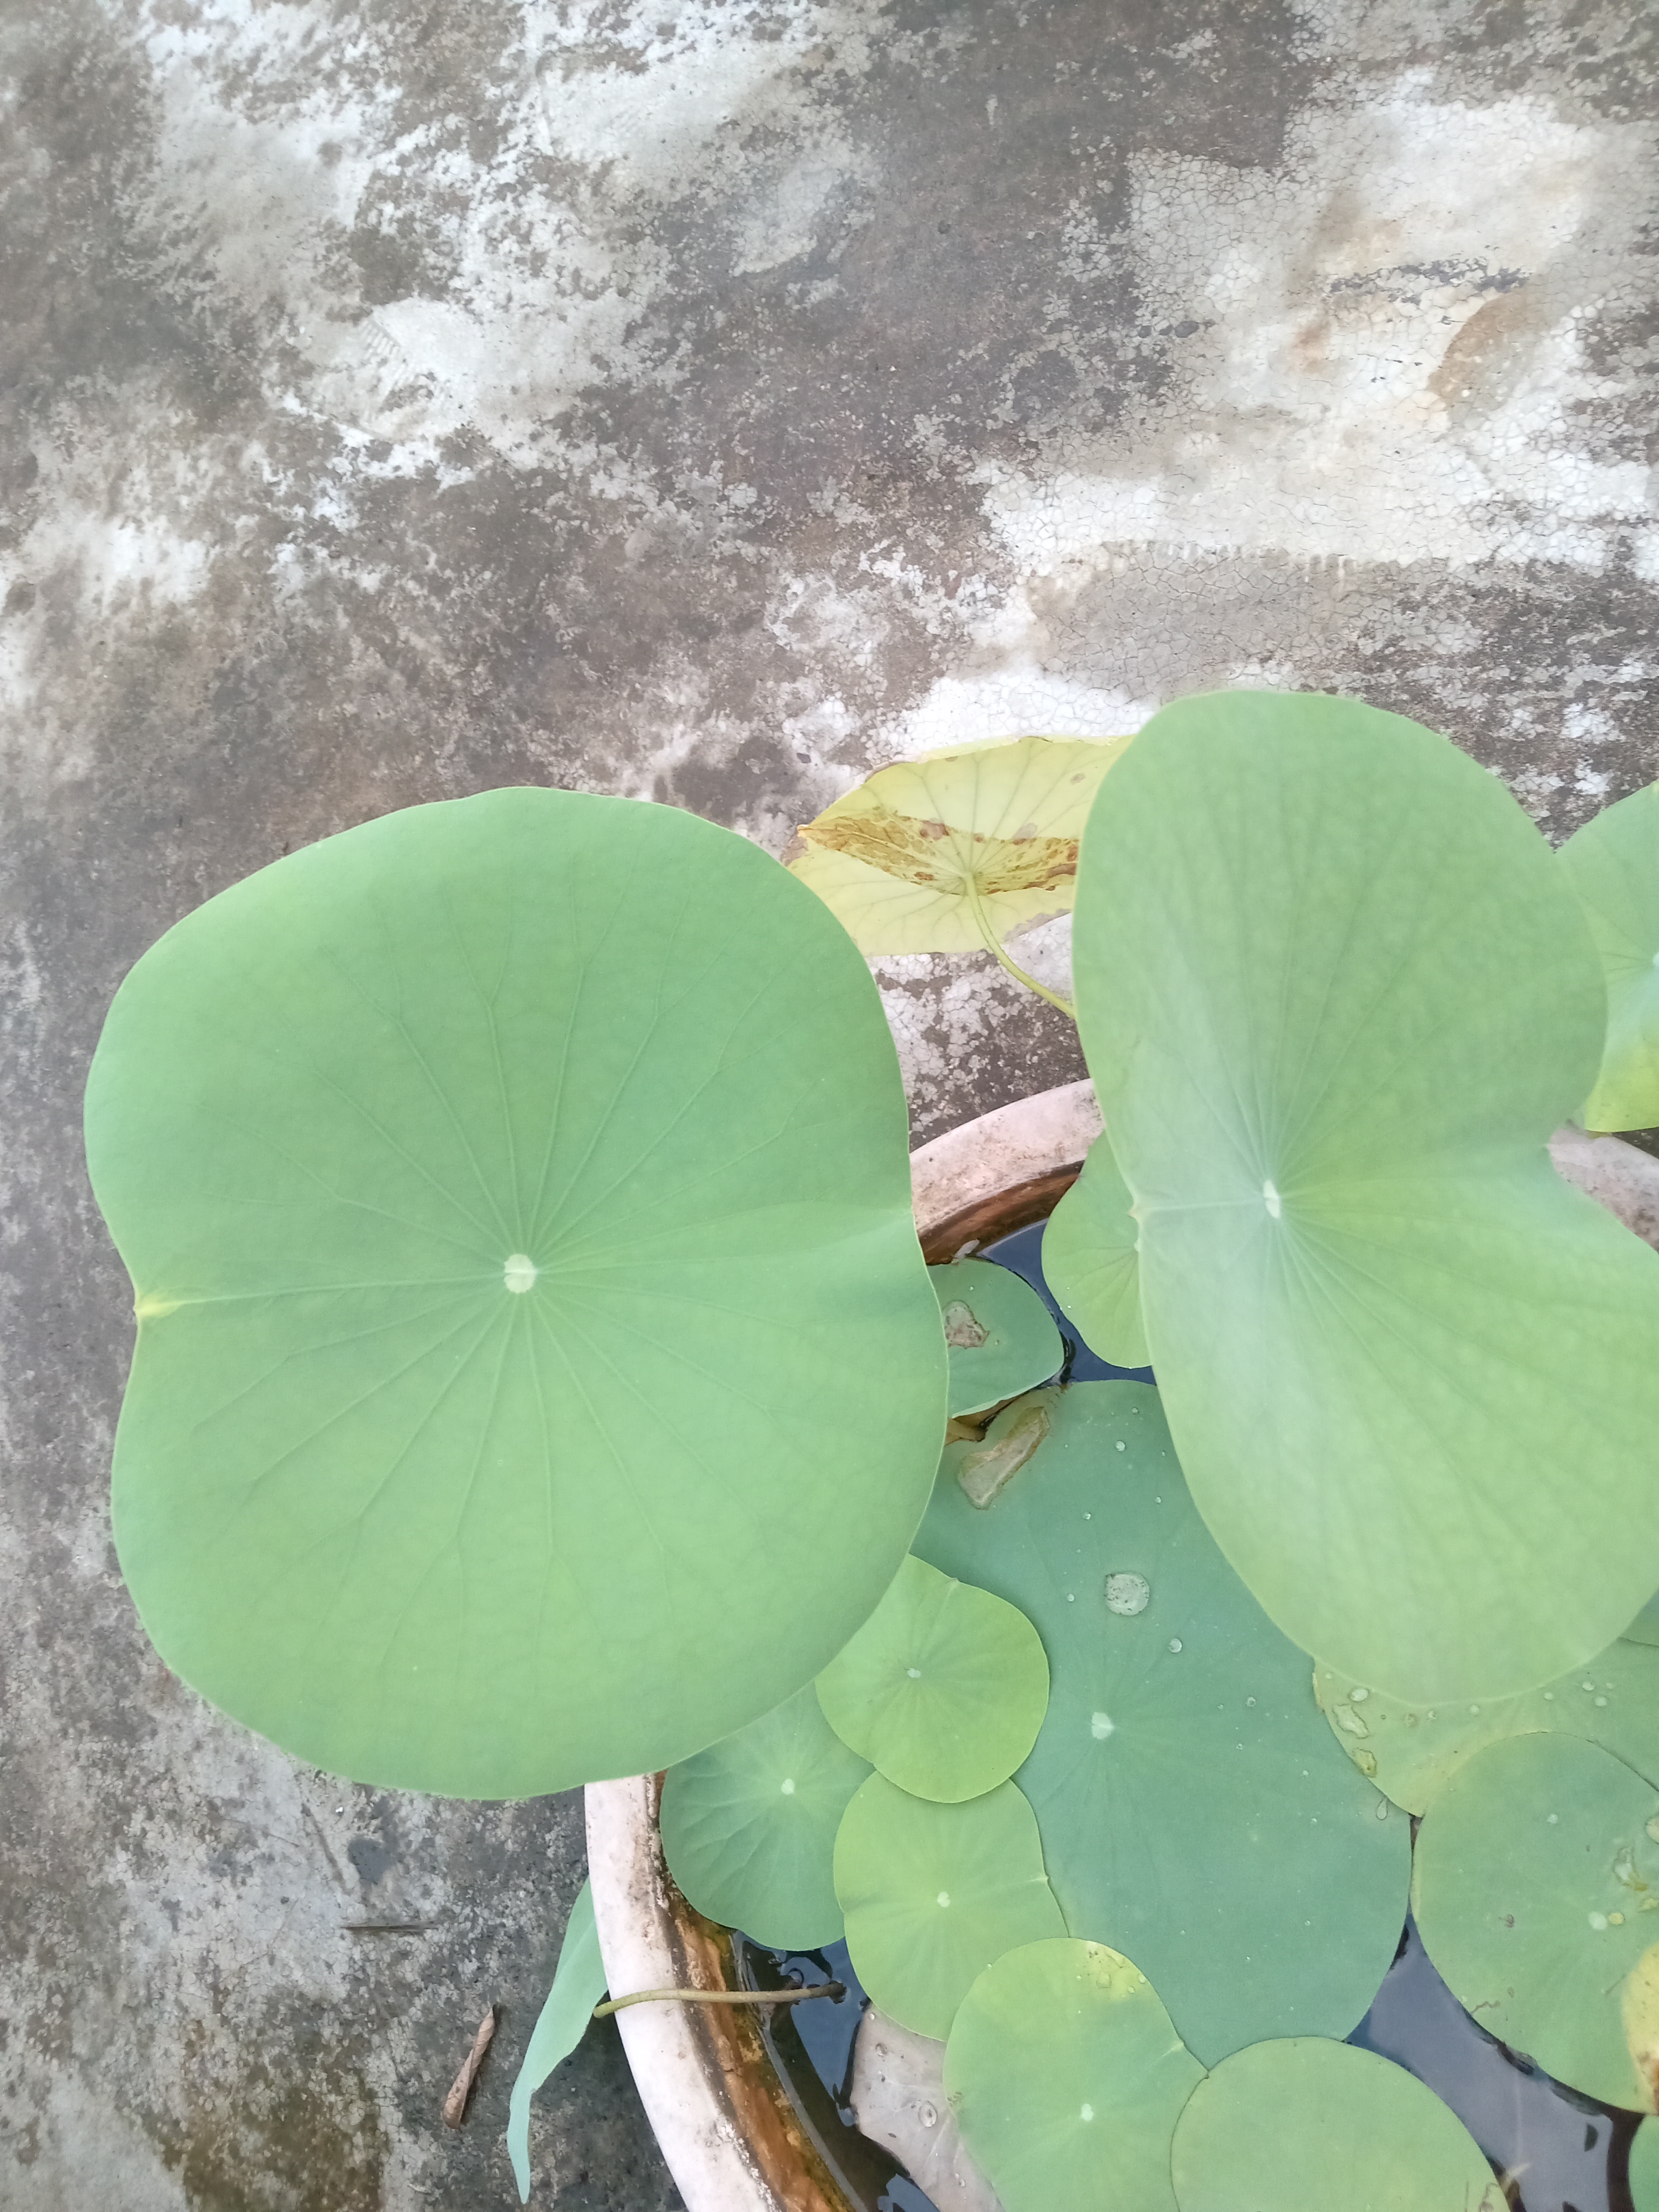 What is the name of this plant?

lotus
